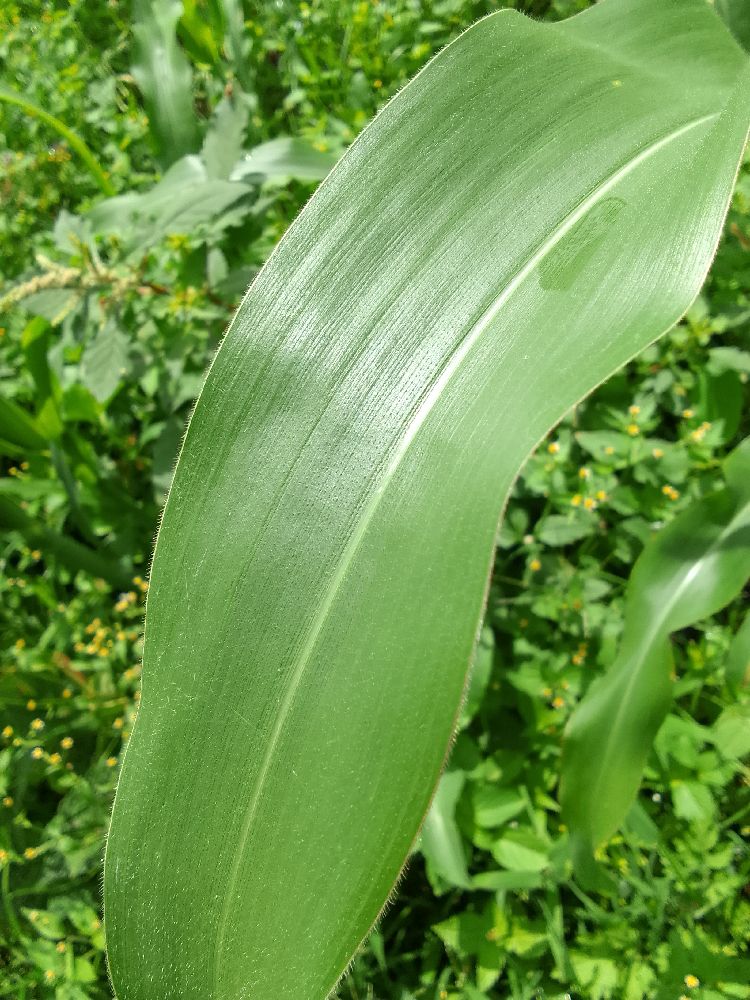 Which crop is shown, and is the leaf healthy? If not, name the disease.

maize, healthy
